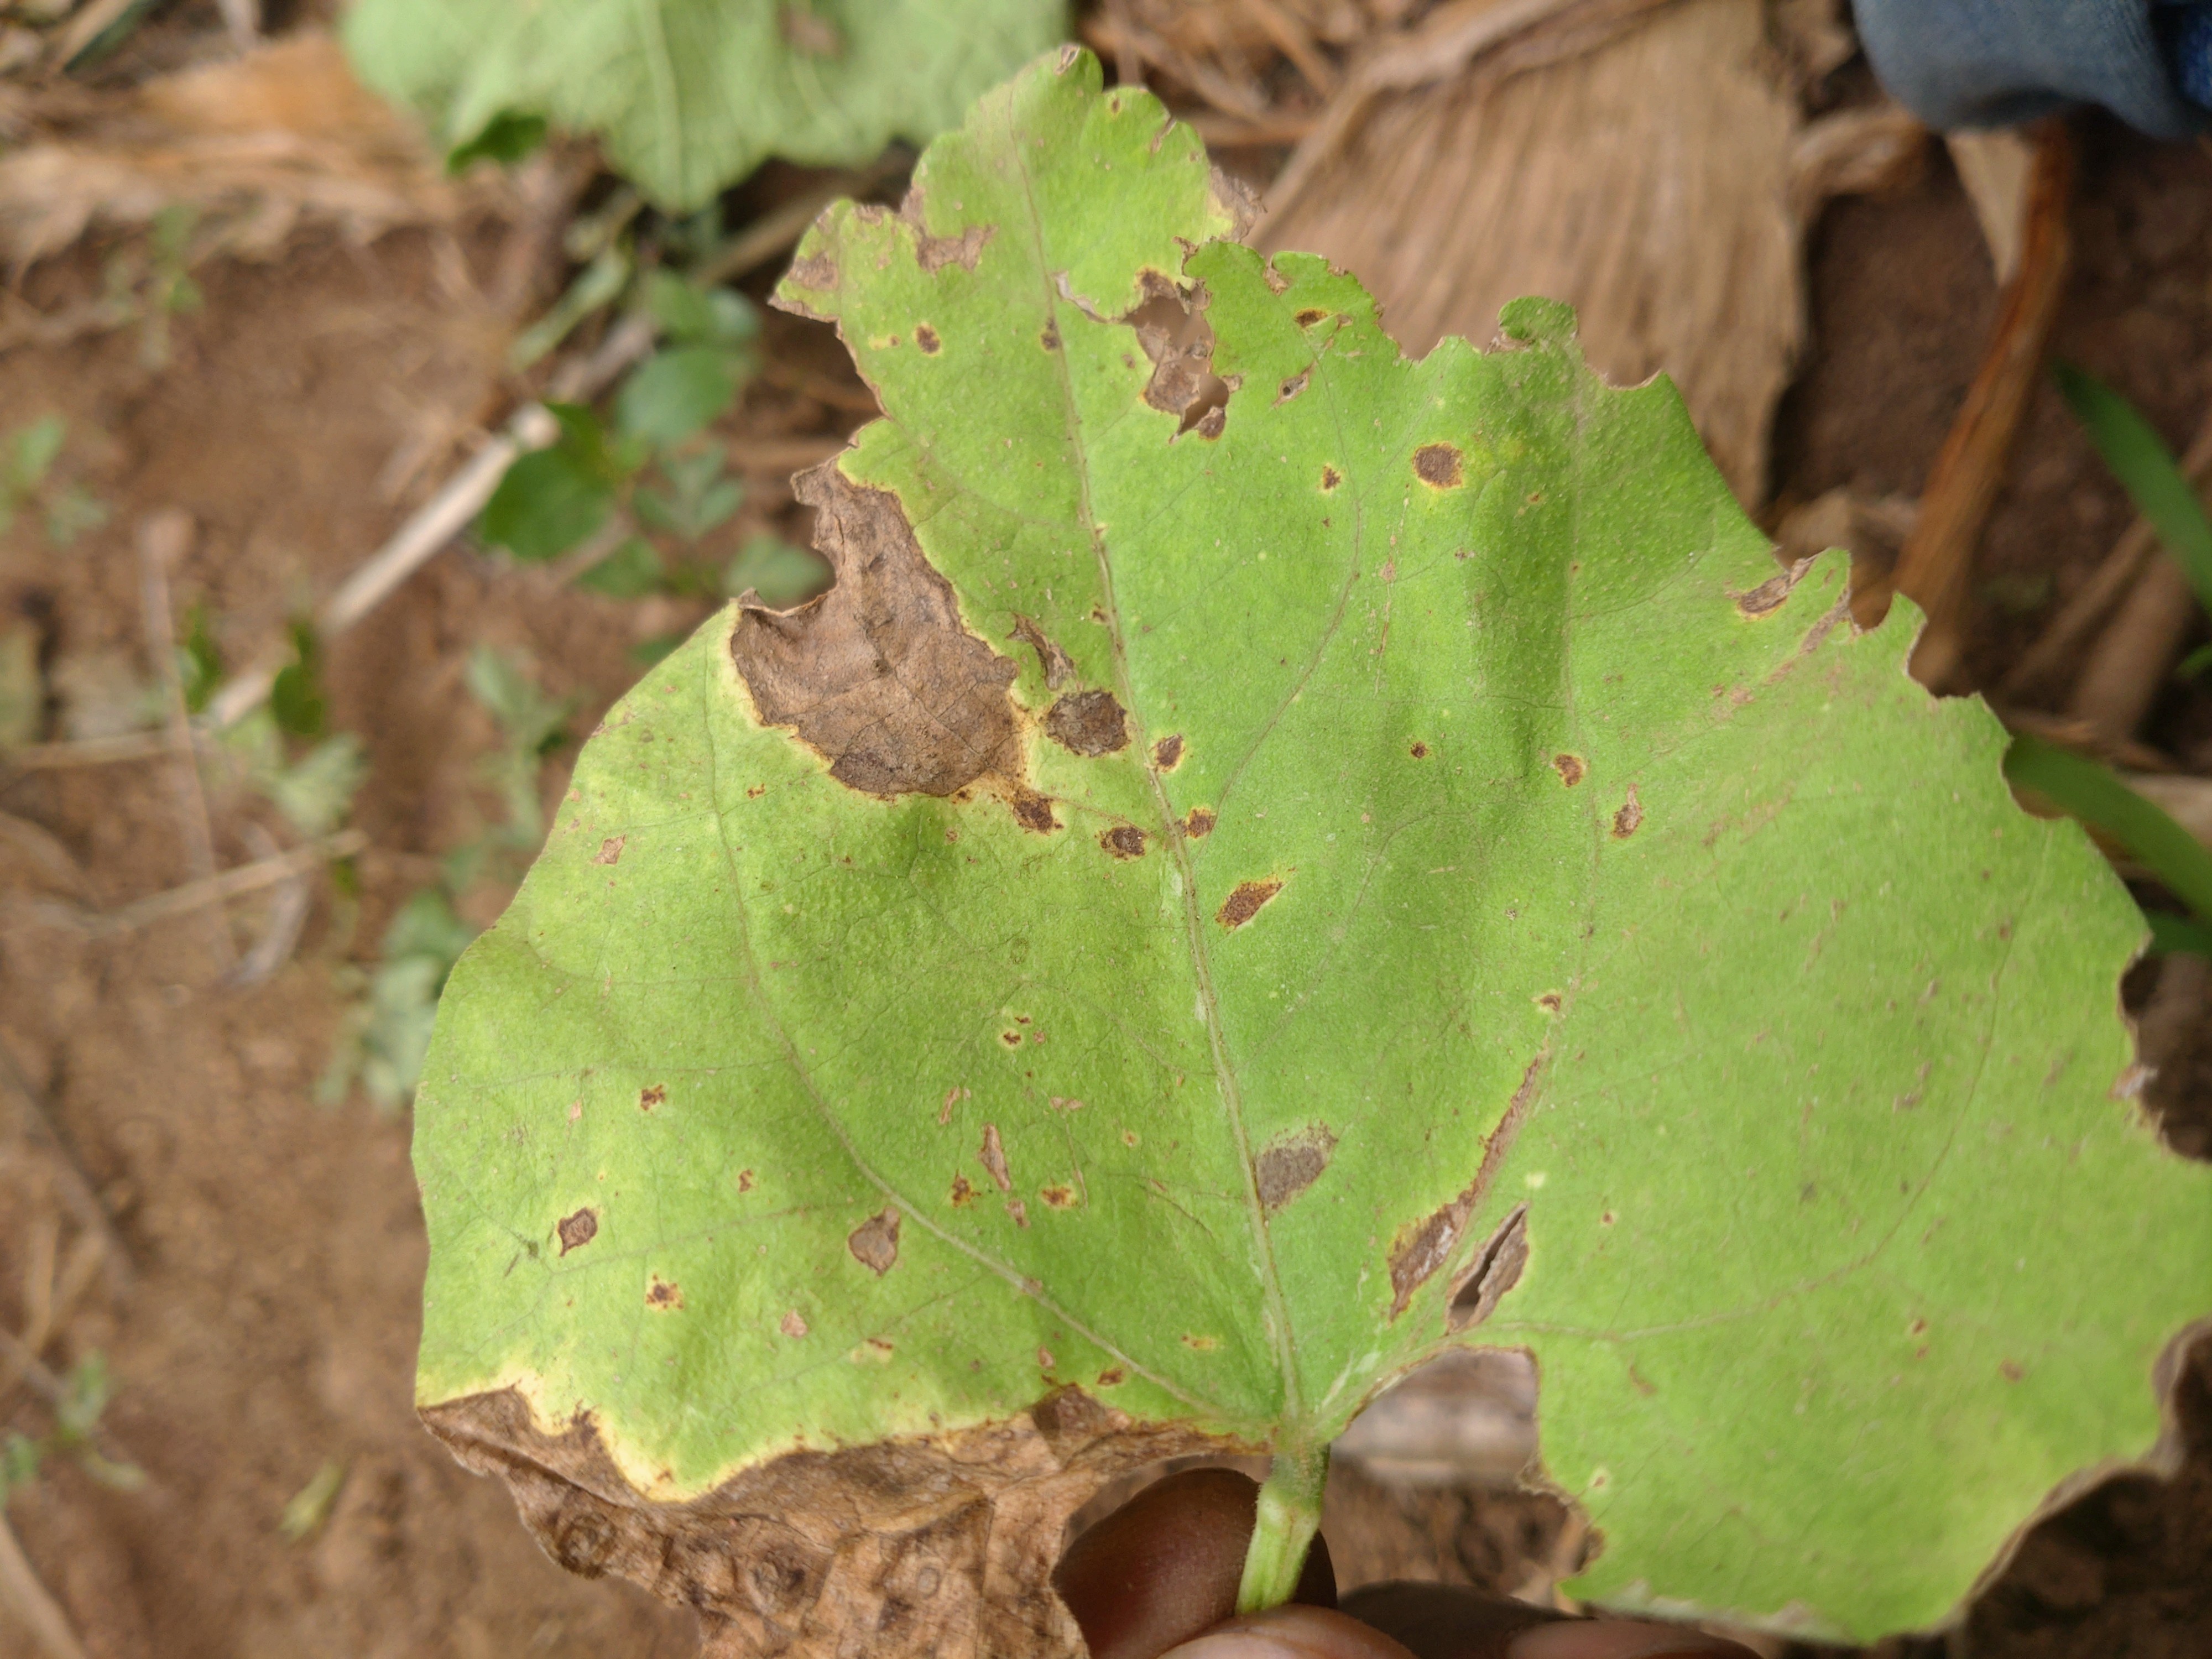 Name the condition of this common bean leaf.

anthracnose
